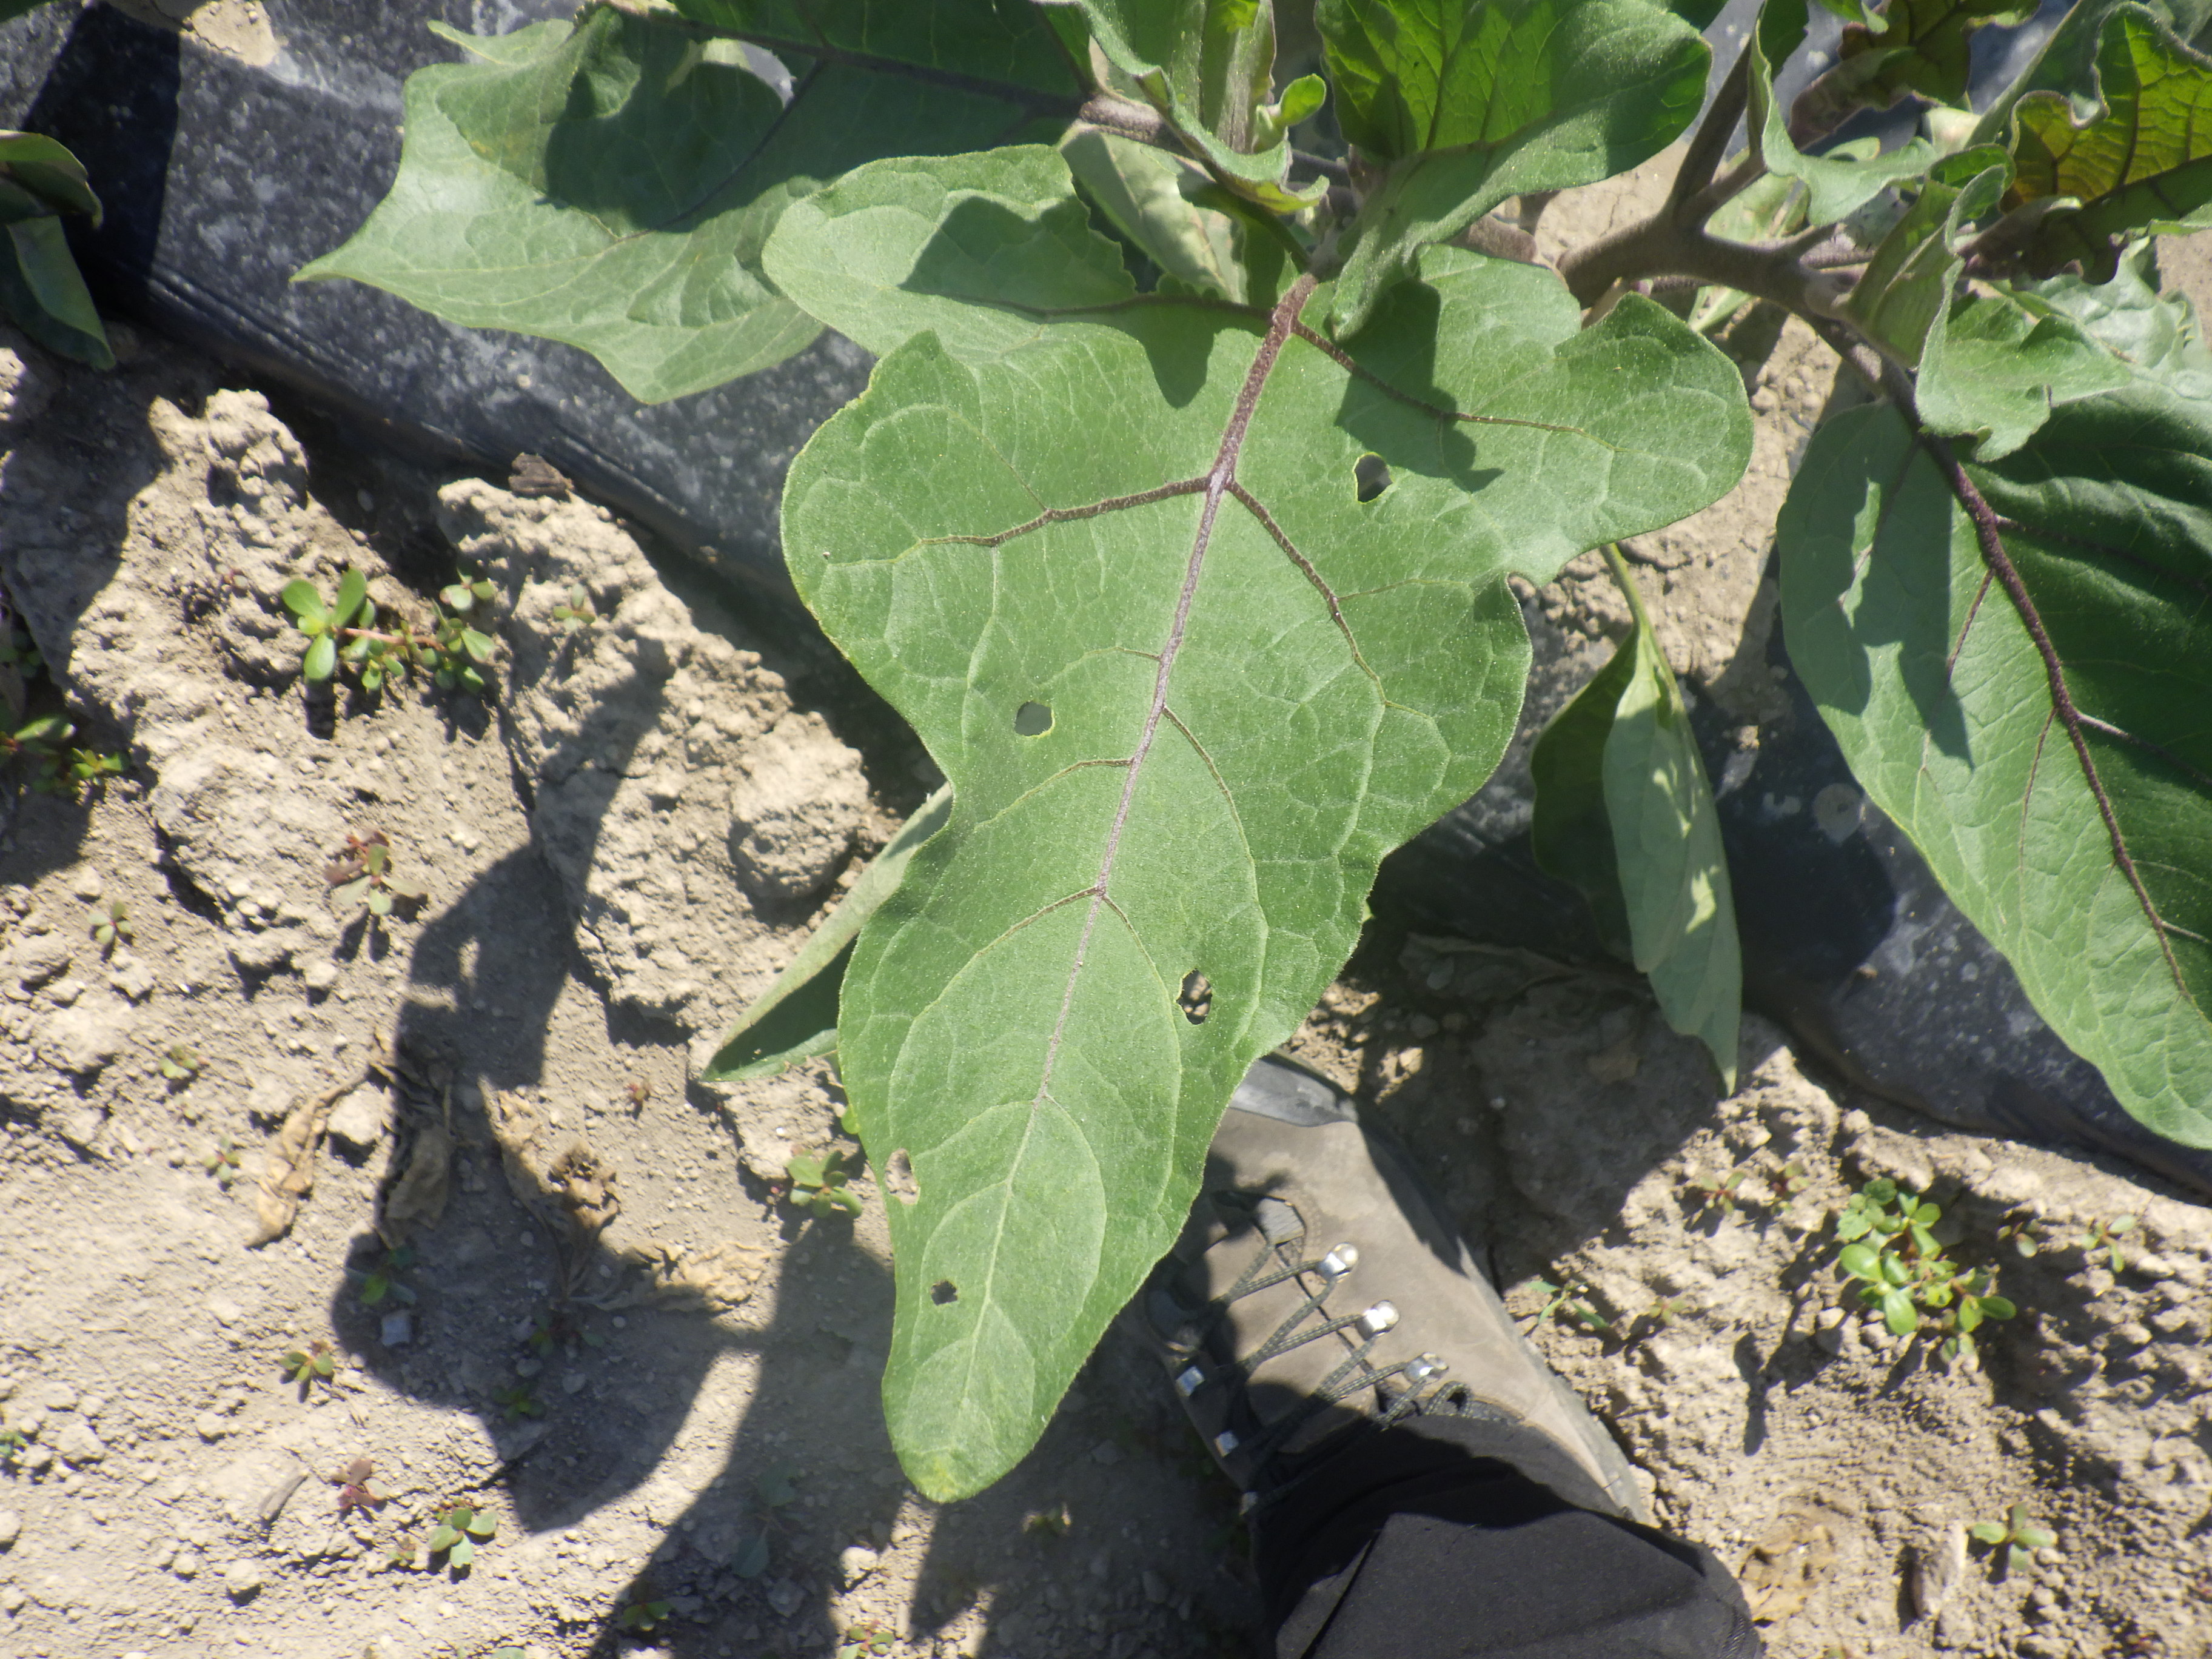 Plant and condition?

aubergine, colorado potato beetle
